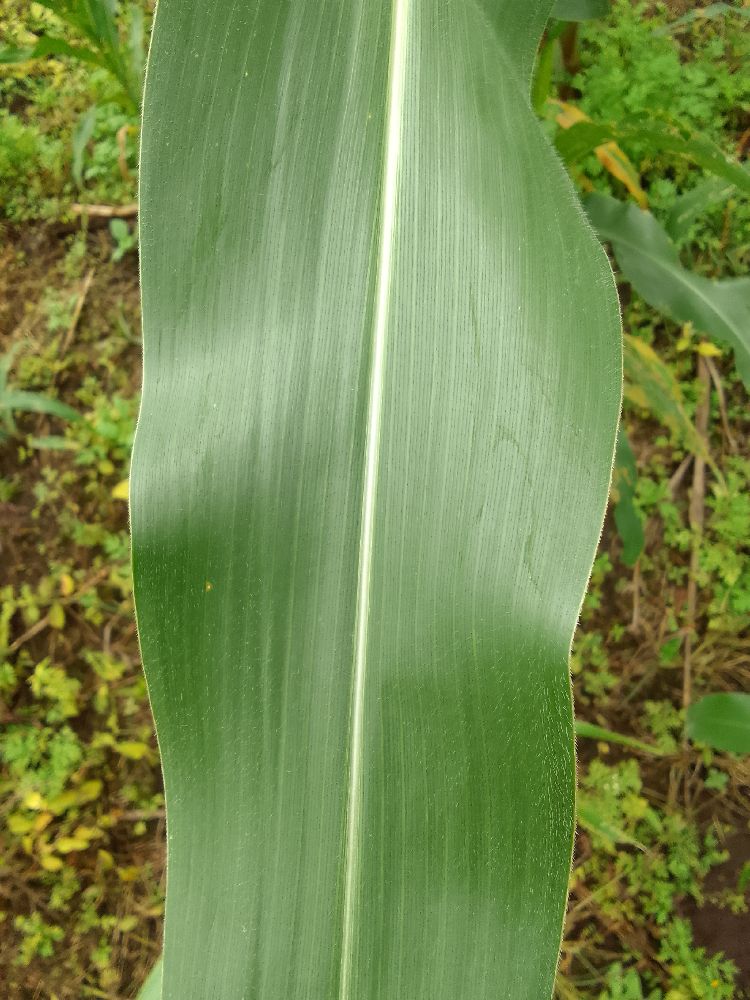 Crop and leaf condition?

maize, healthy
